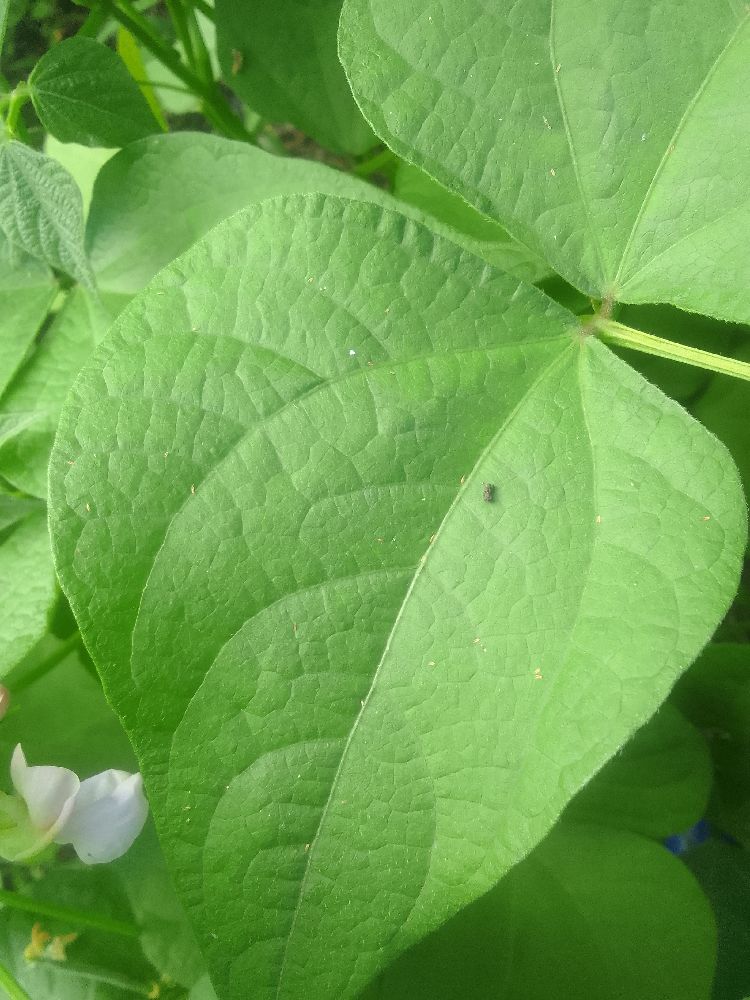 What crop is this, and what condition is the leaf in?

common bean, healthy
